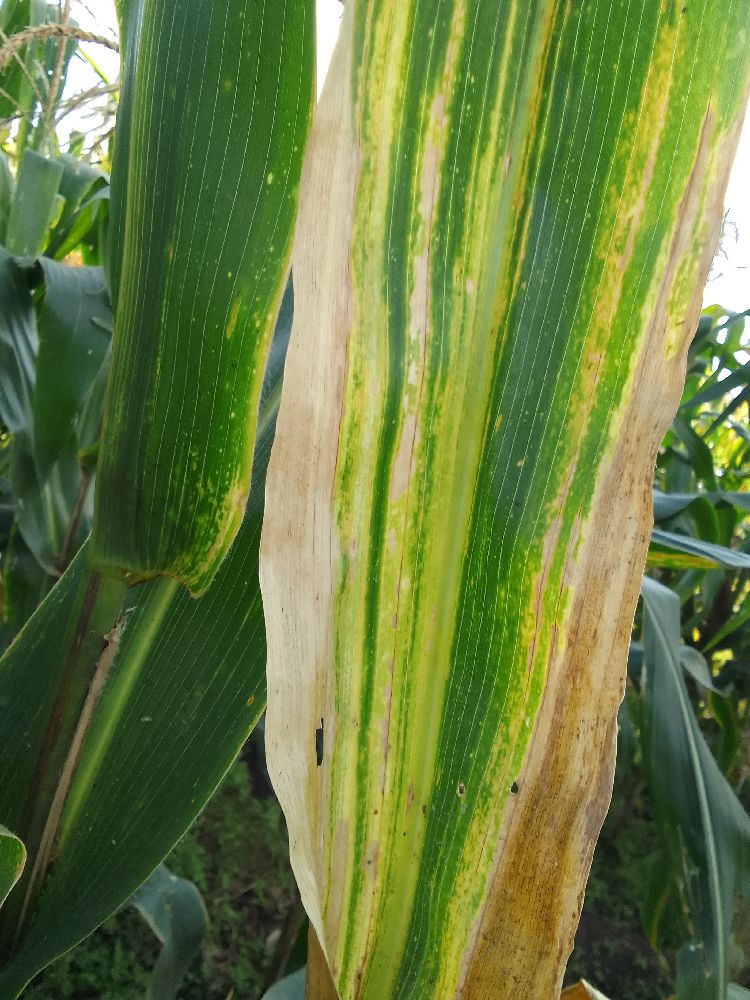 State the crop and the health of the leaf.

maize, maize lethal necrosis
